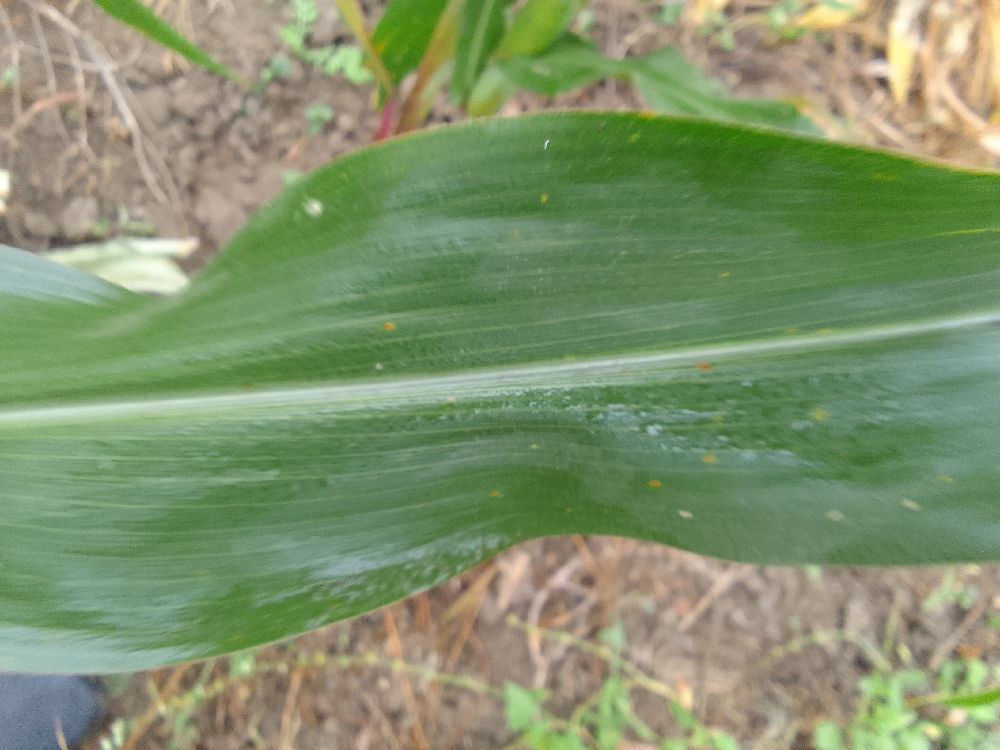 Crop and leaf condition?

maize, healthy
